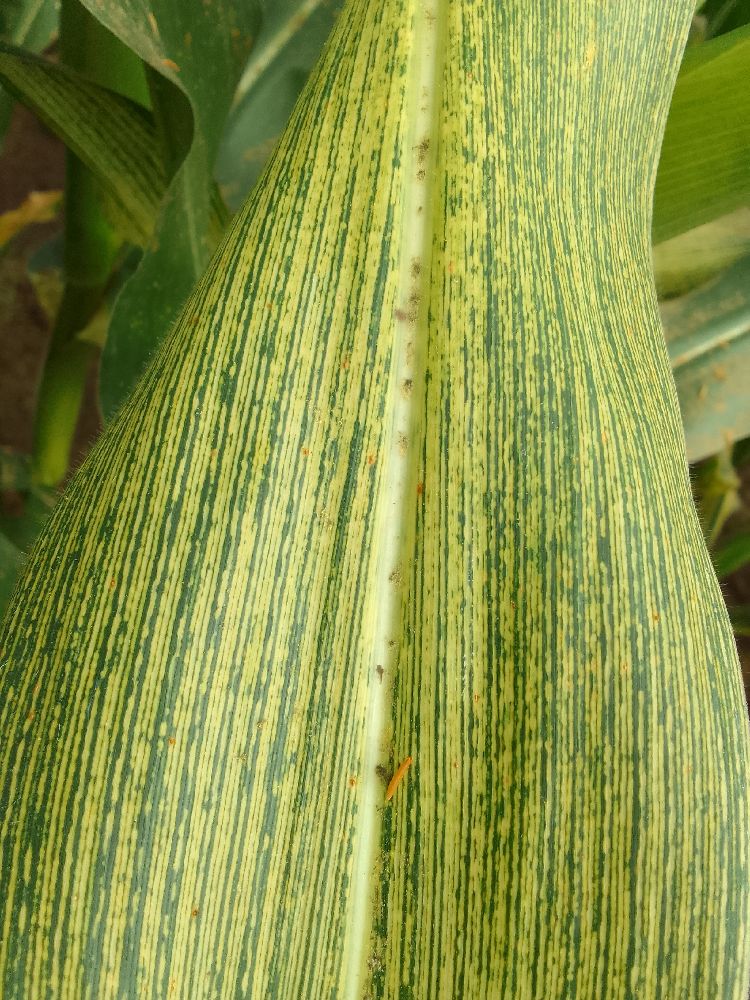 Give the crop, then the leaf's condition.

maize, maize streak virus
